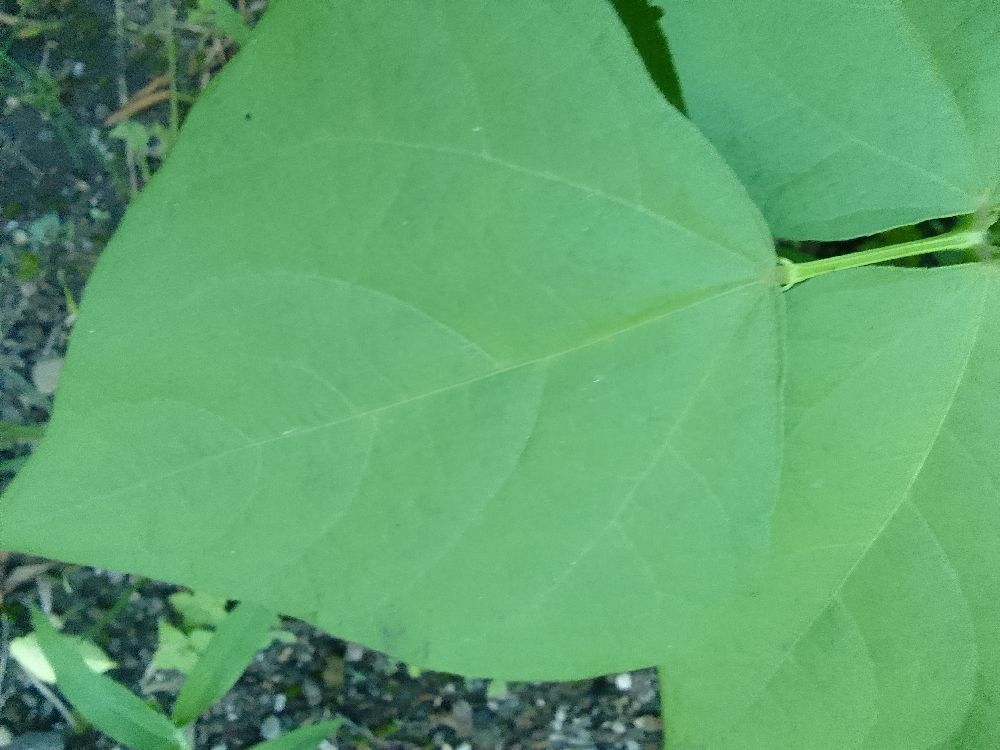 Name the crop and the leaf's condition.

common bean, healthy
